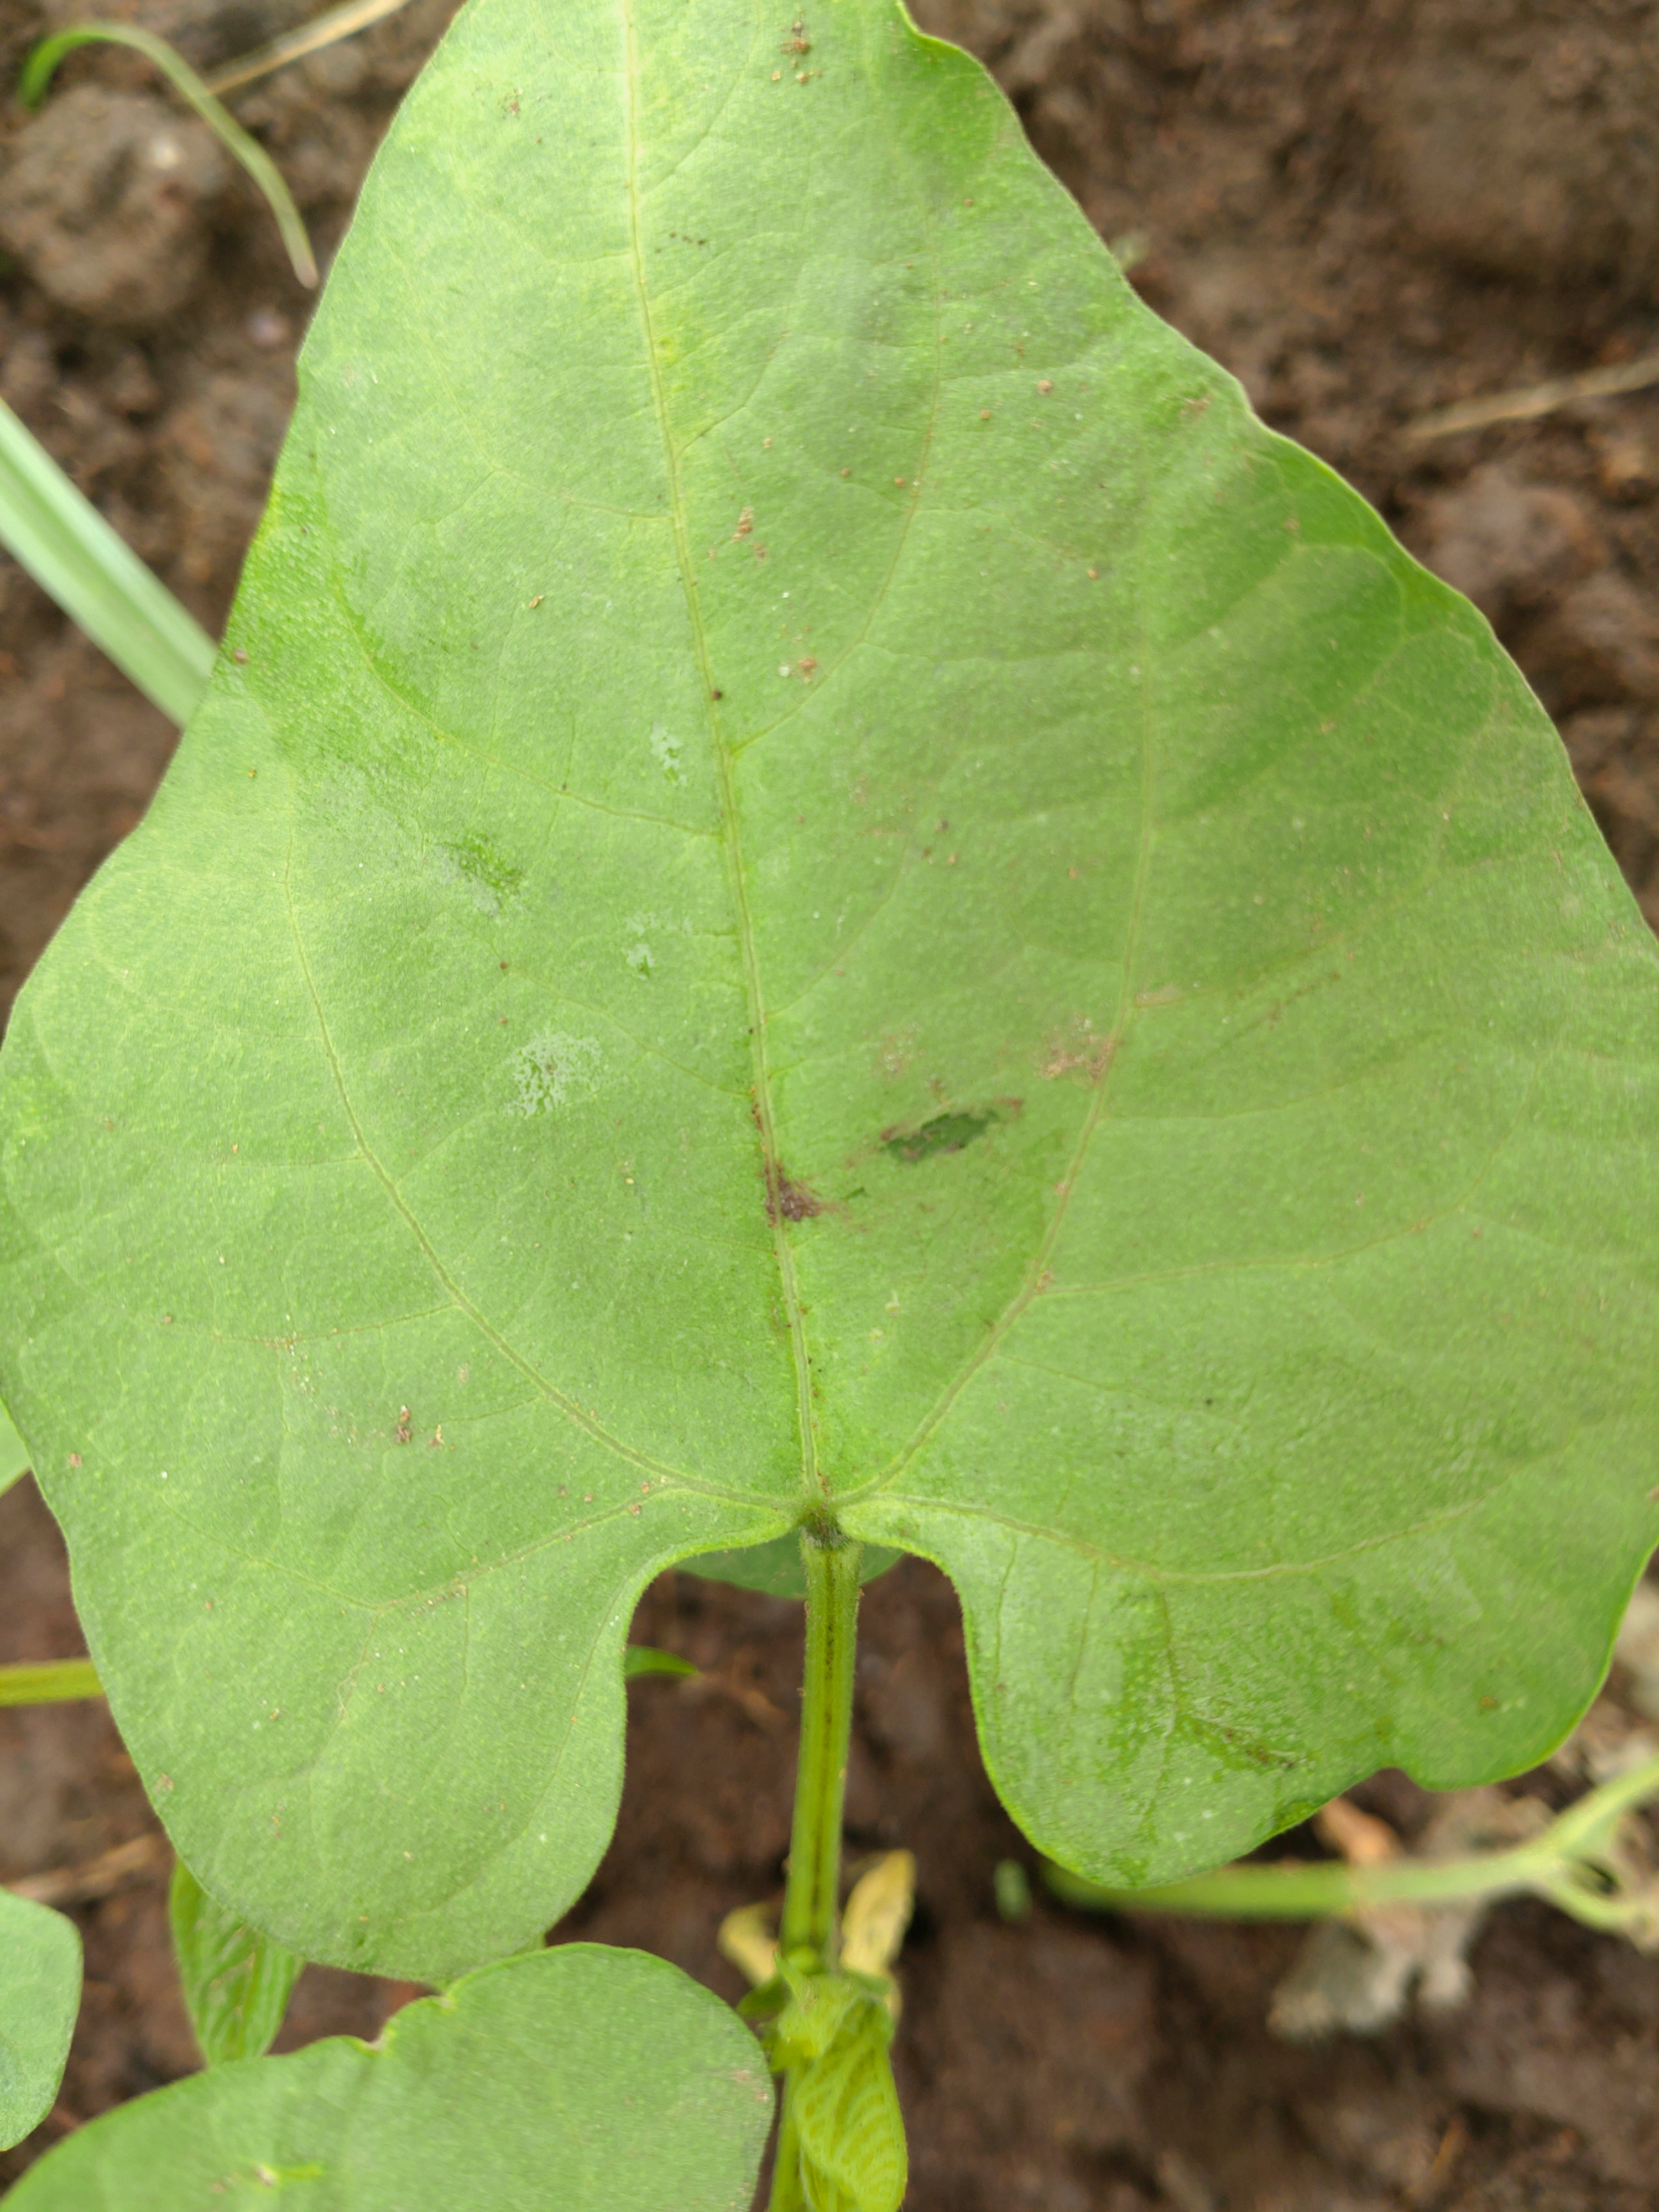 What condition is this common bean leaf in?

healthy
